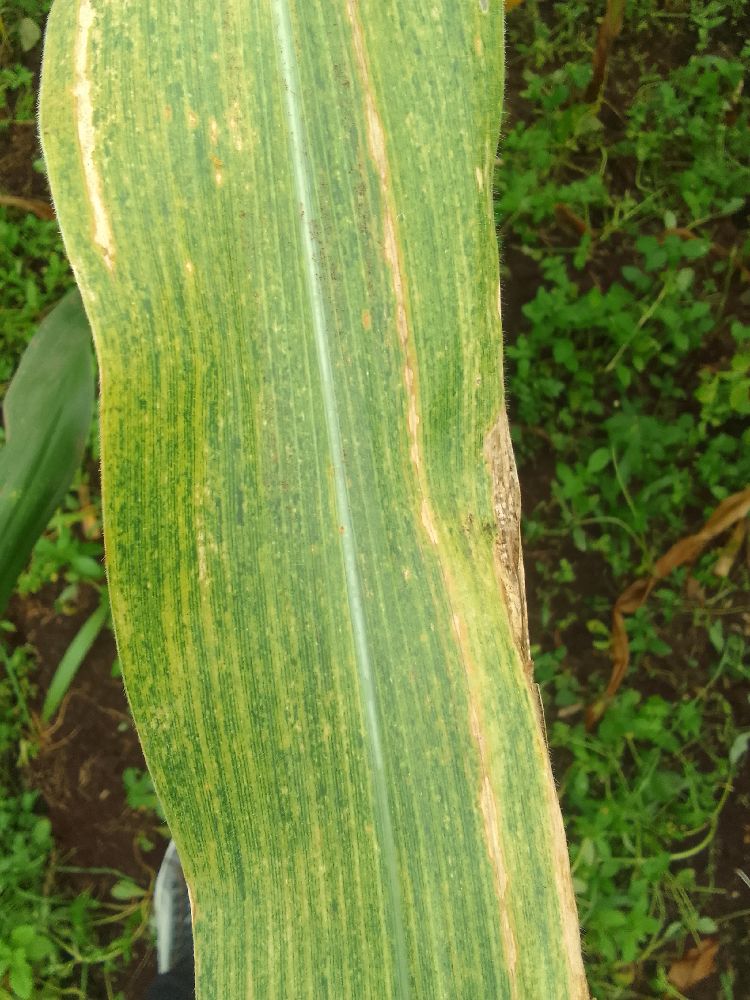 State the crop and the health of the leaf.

maize, maize lethal necrosis
